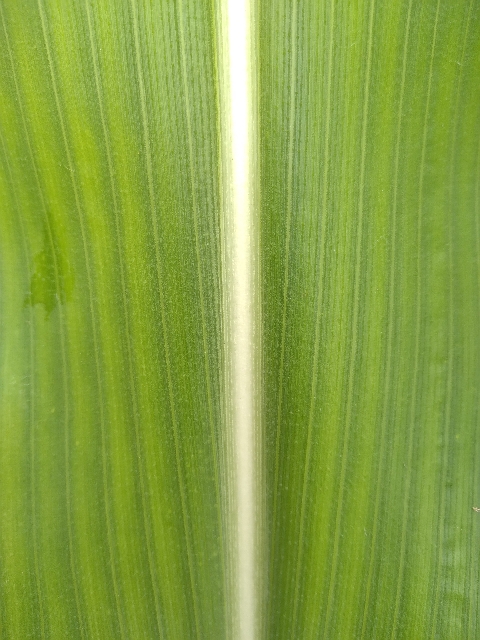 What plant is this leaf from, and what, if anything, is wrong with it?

maize, healthy
